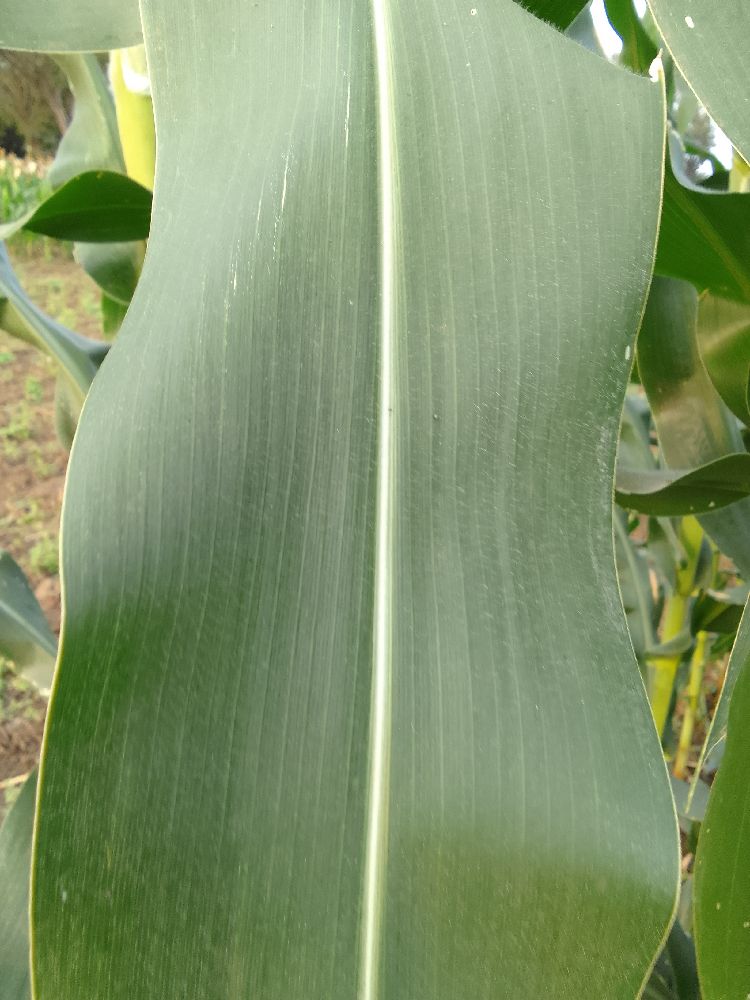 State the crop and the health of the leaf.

maize, healthy
